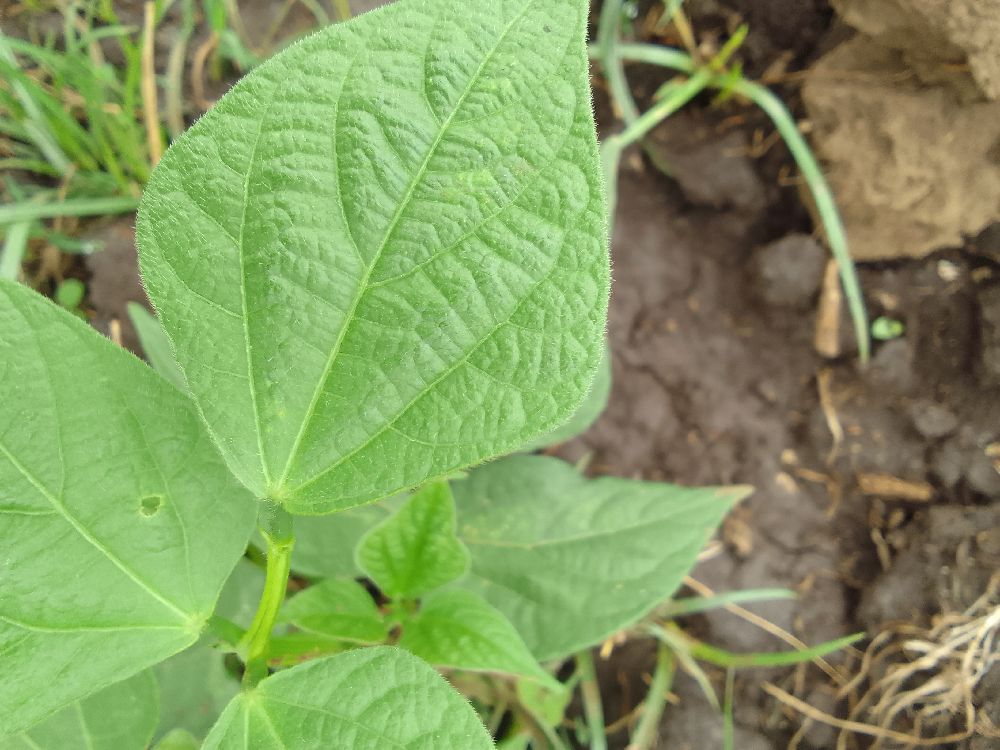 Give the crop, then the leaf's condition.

common bean, healthy
